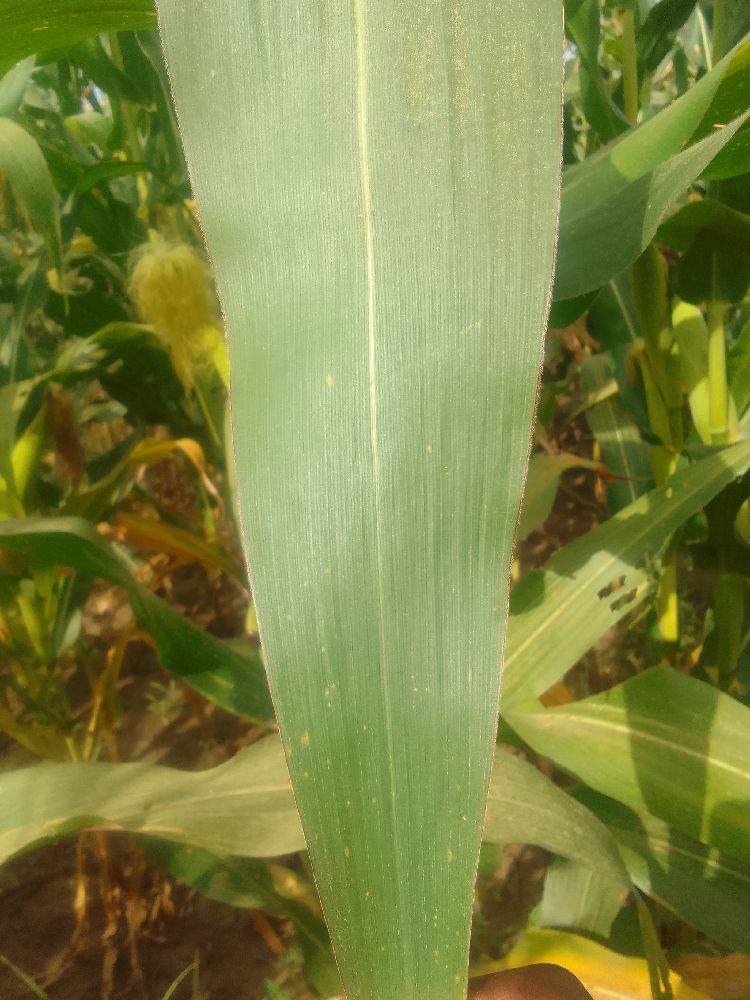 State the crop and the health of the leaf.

maize, healthy
